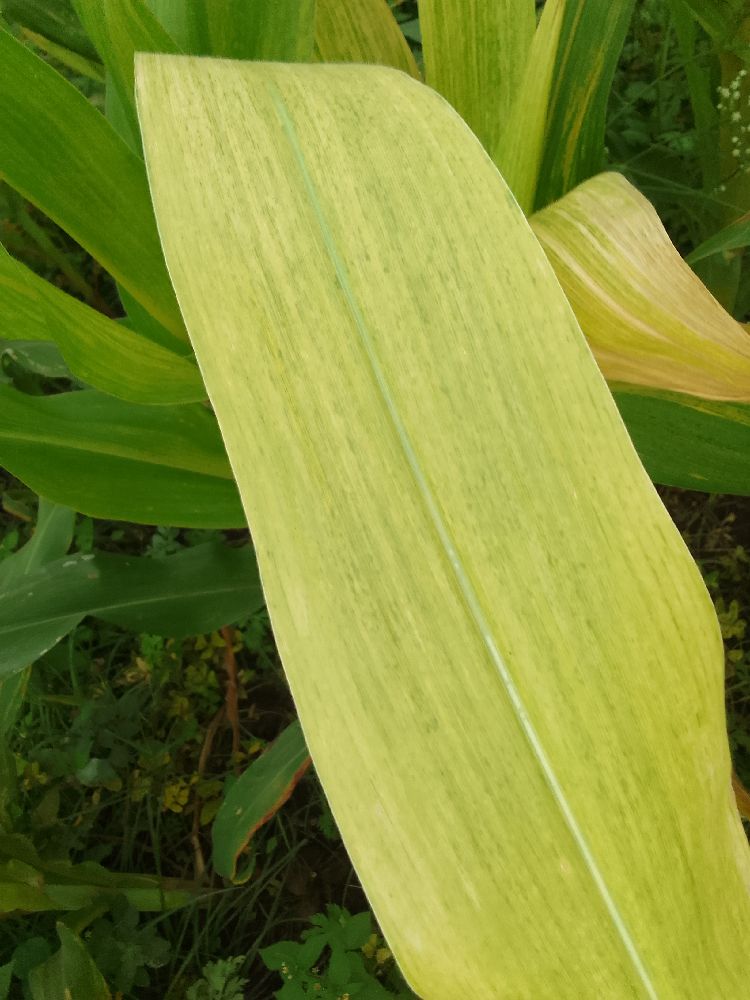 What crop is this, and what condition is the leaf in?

maize, maize lethal necrosis
